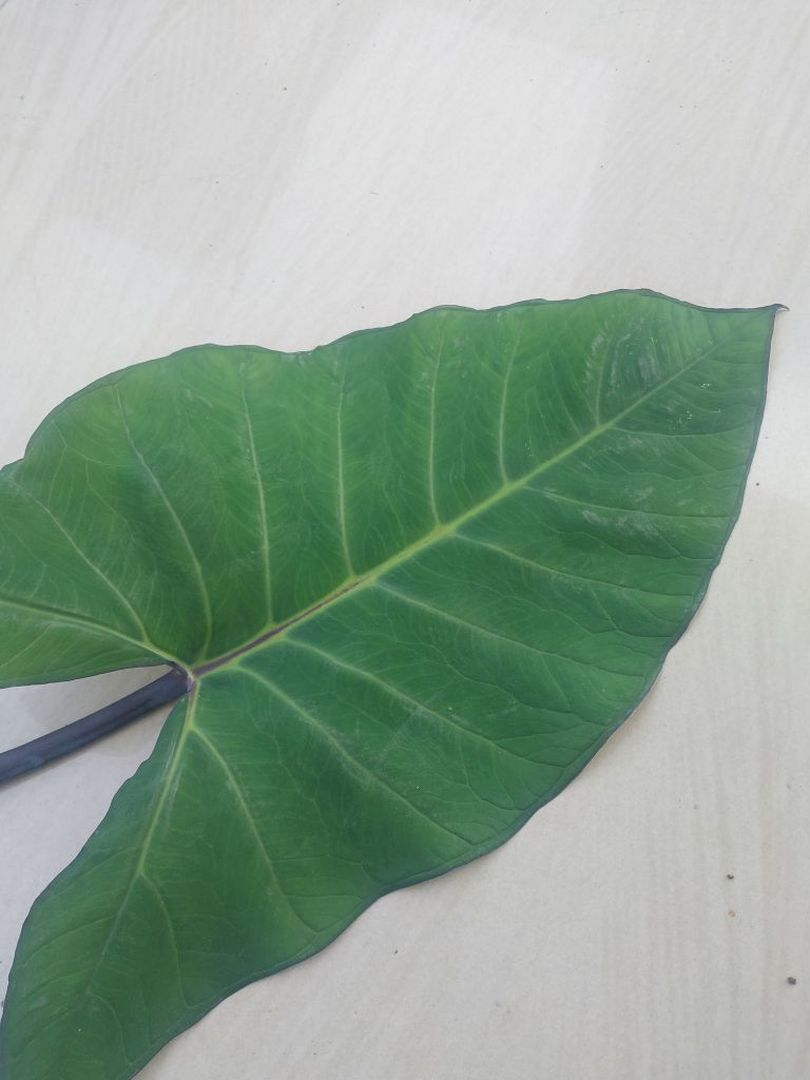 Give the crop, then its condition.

taro, healthy
